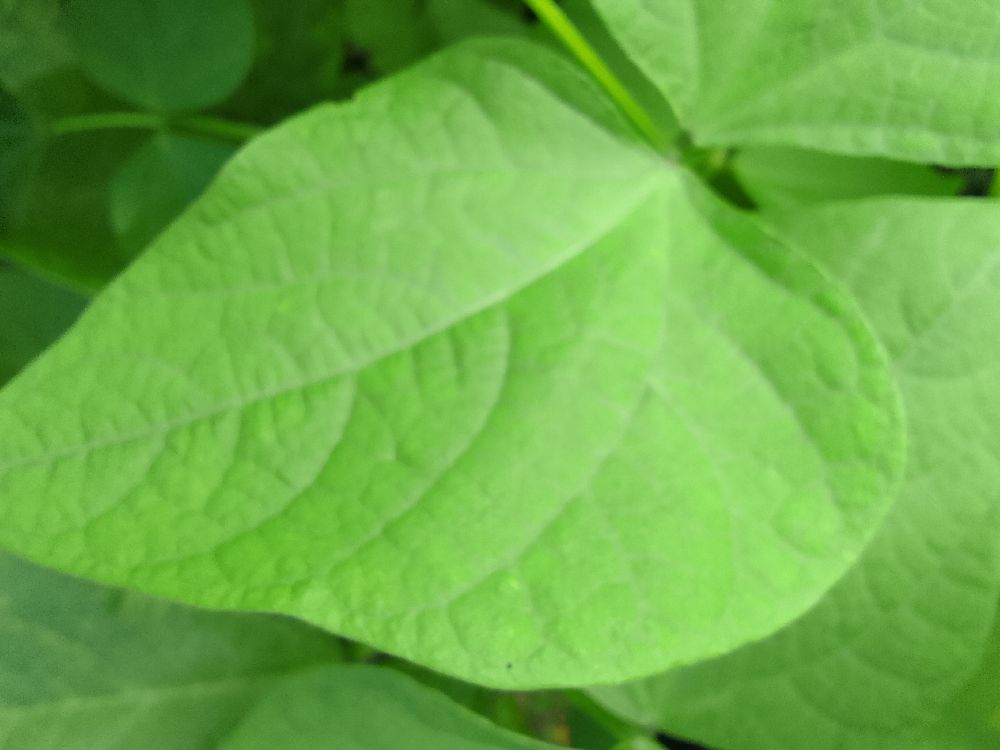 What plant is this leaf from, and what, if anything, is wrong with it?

common bean, healthy
